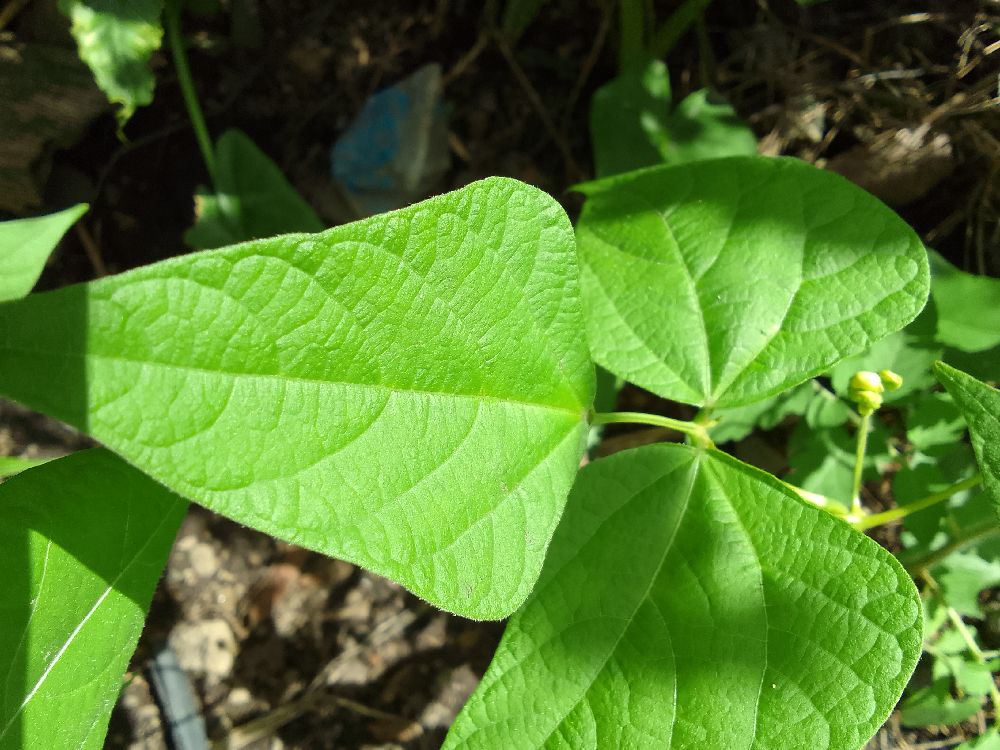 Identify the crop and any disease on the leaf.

common bean, healthy
